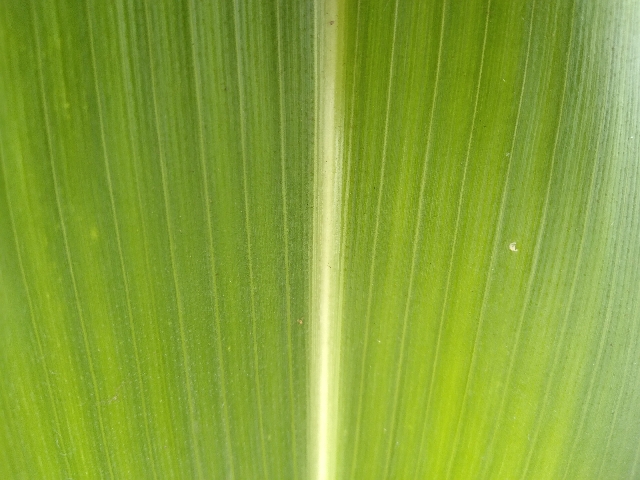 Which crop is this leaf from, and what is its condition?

maize, healthy
